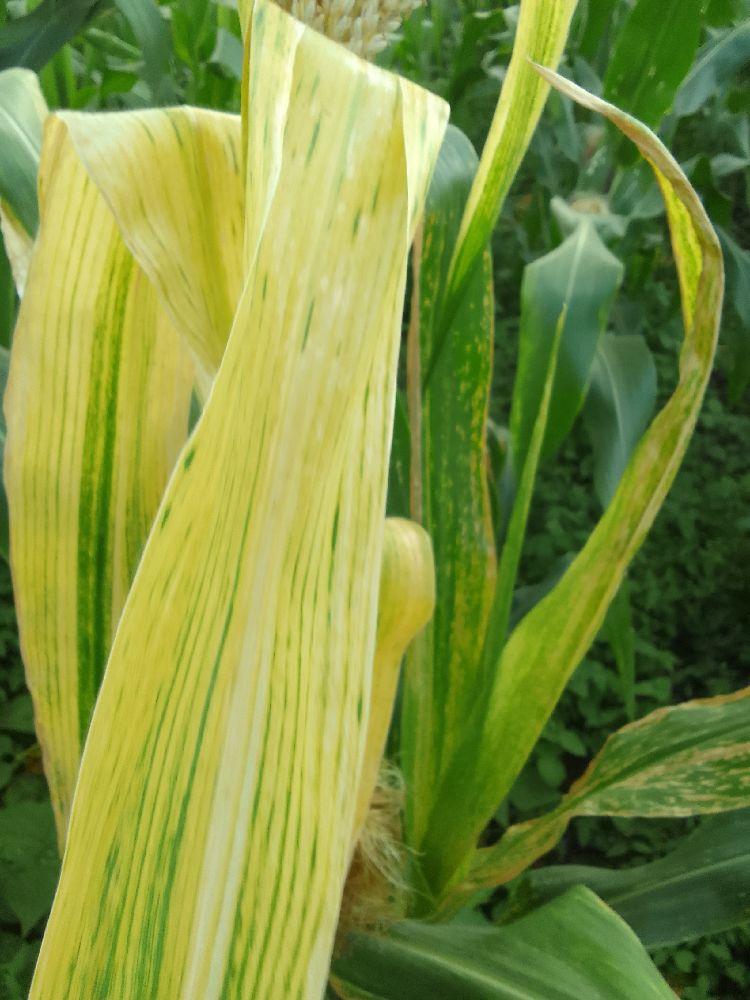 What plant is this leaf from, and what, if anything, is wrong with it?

maize, maize lethal necrosis
